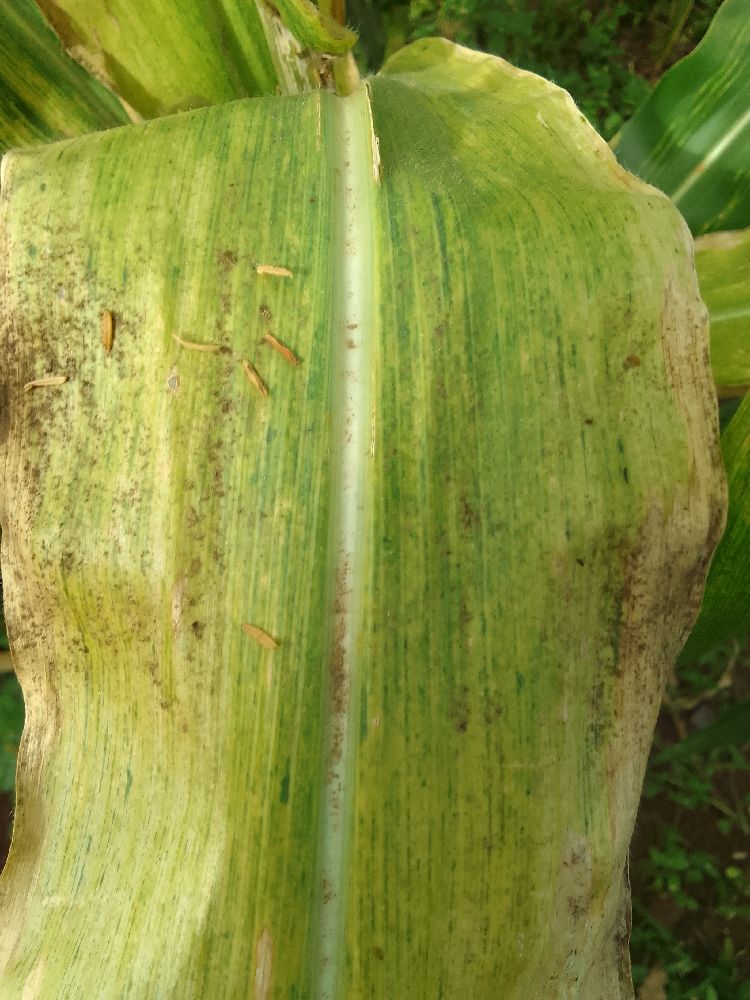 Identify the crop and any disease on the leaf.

maize, maize lethal necrosis
